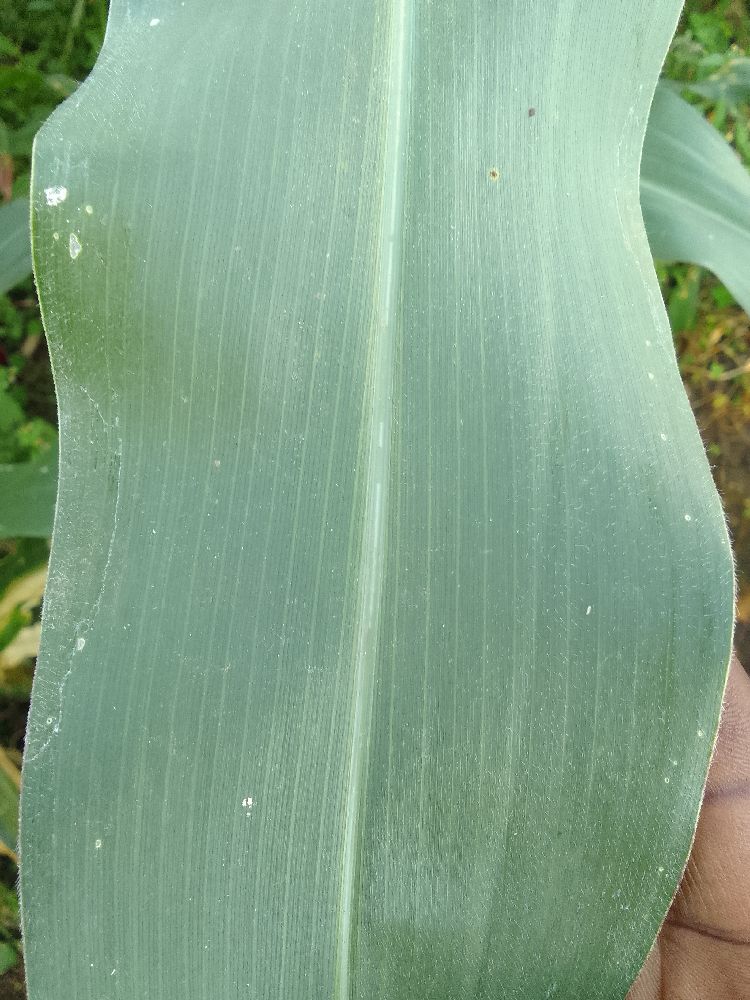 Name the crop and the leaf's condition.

maize, healthy
